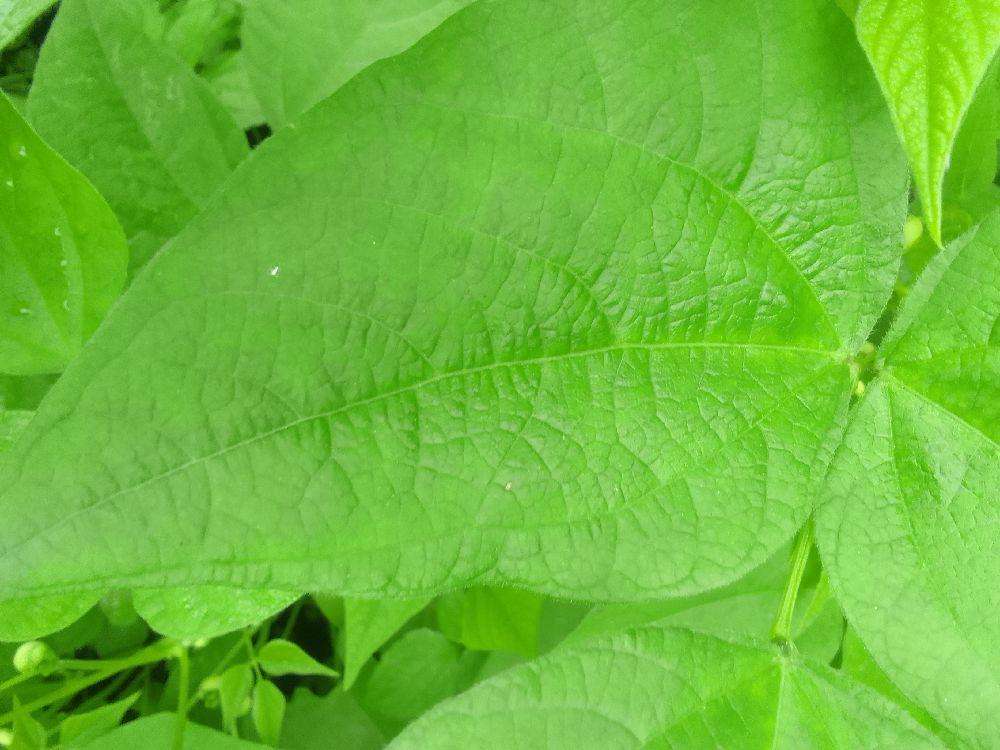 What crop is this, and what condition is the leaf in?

common bean, healthy
